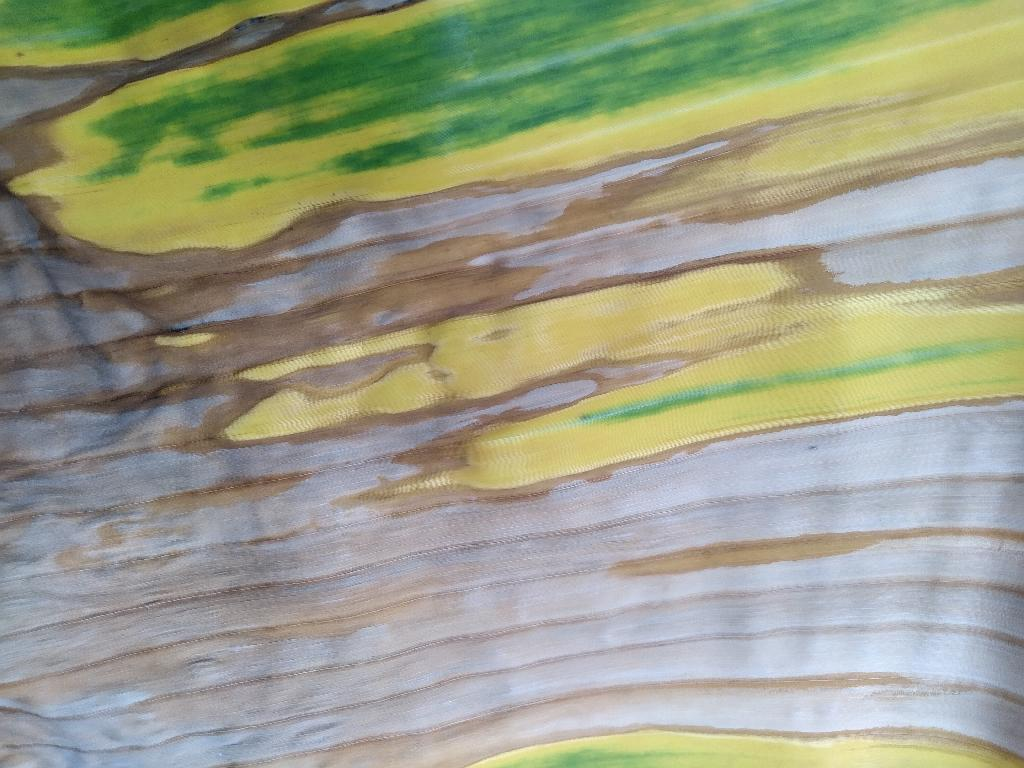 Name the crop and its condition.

banana, fusarium wilt race 1
